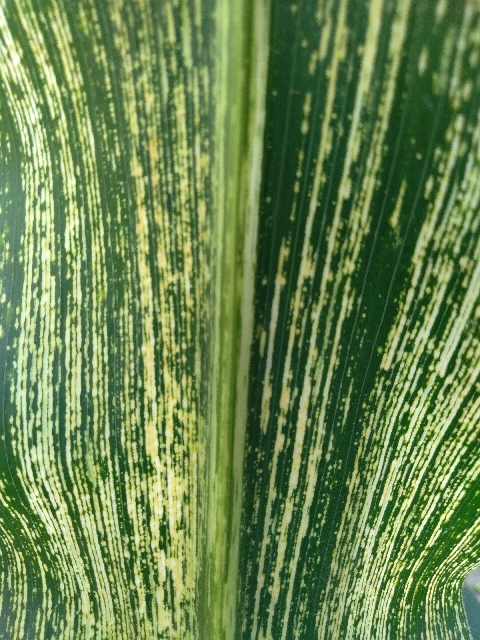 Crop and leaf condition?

maize, maize streak virus
